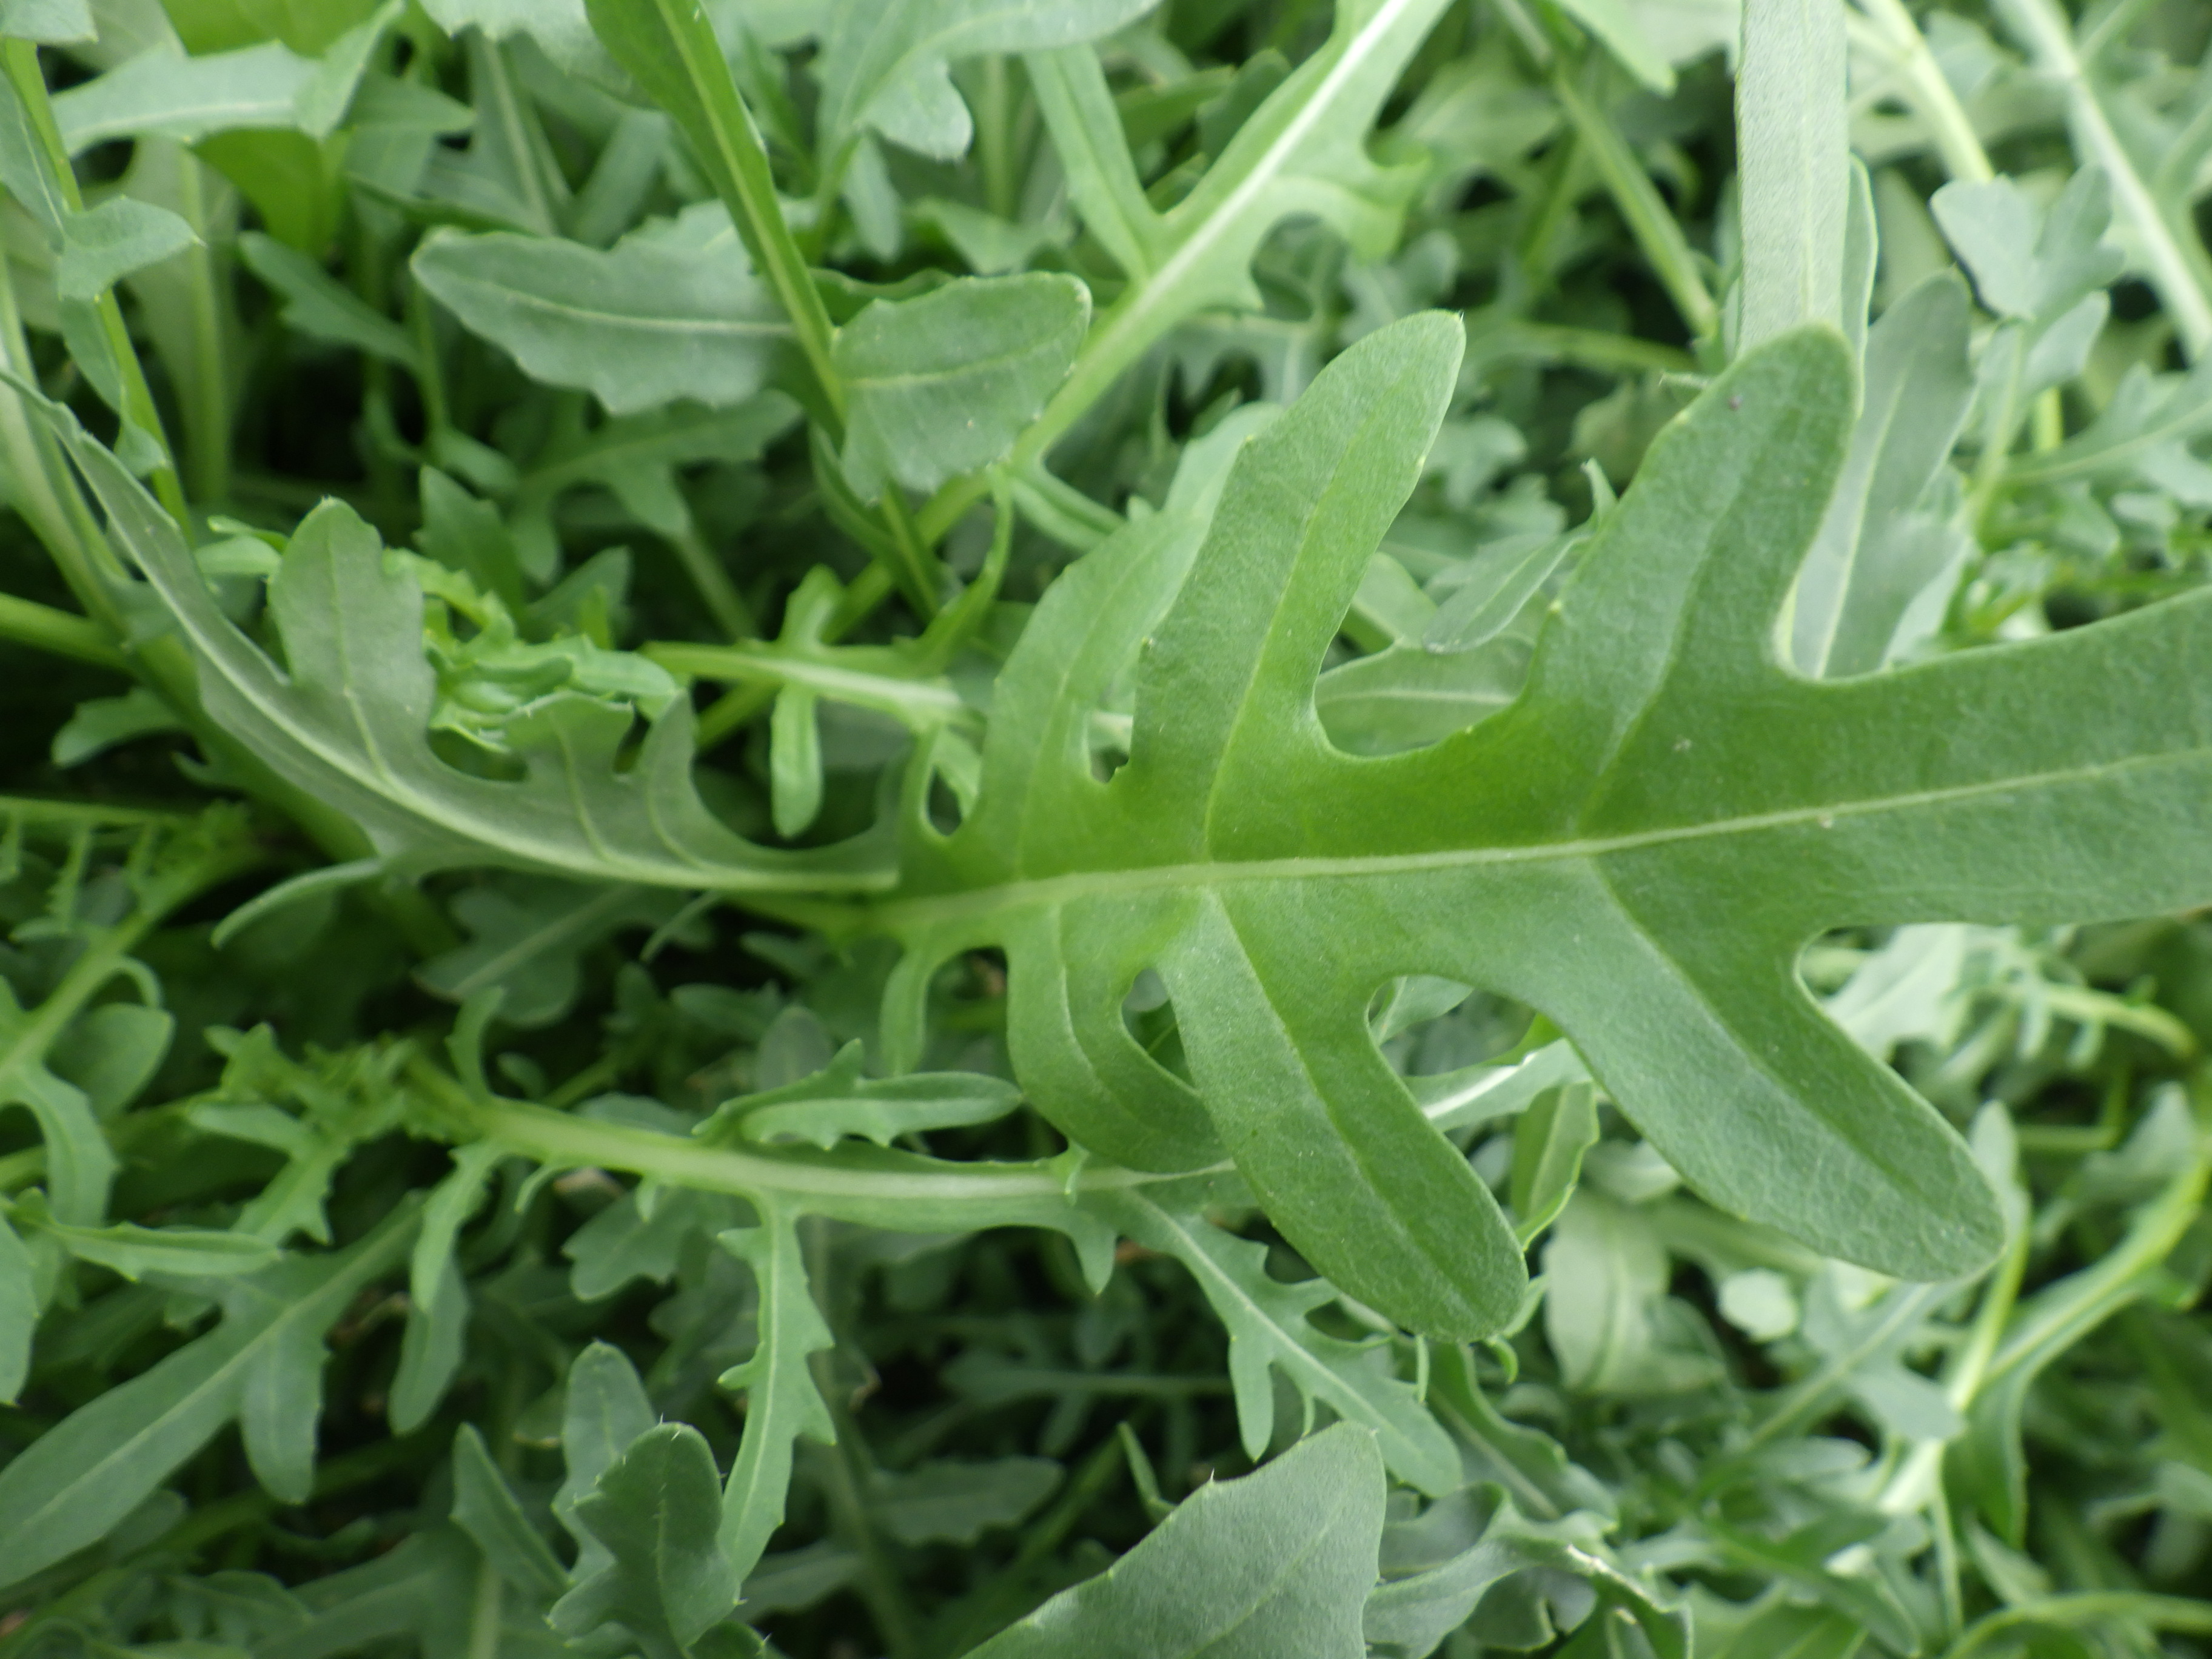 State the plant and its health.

rocket, healthy
